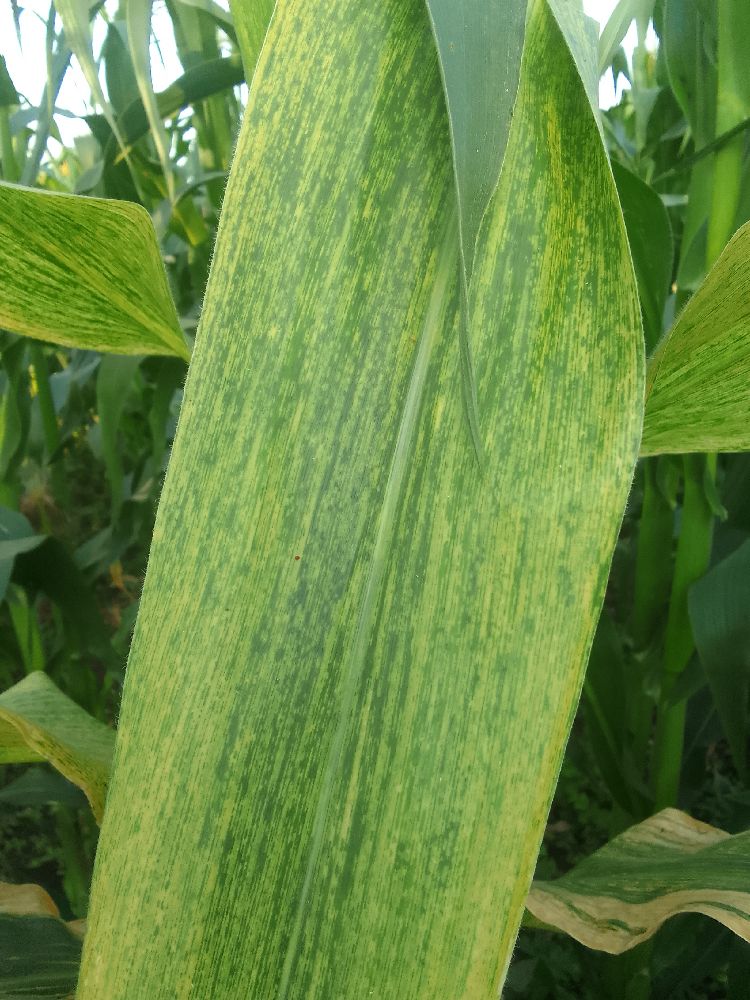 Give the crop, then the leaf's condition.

maize, maize lethal necrosis
